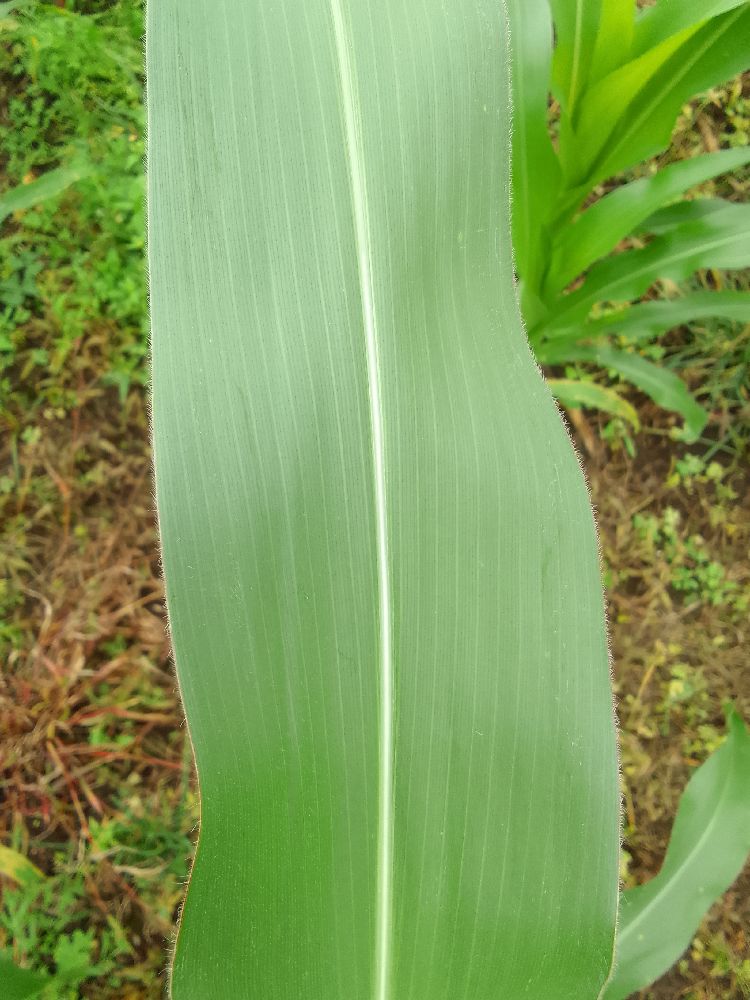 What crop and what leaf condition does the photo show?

maize, healthy
